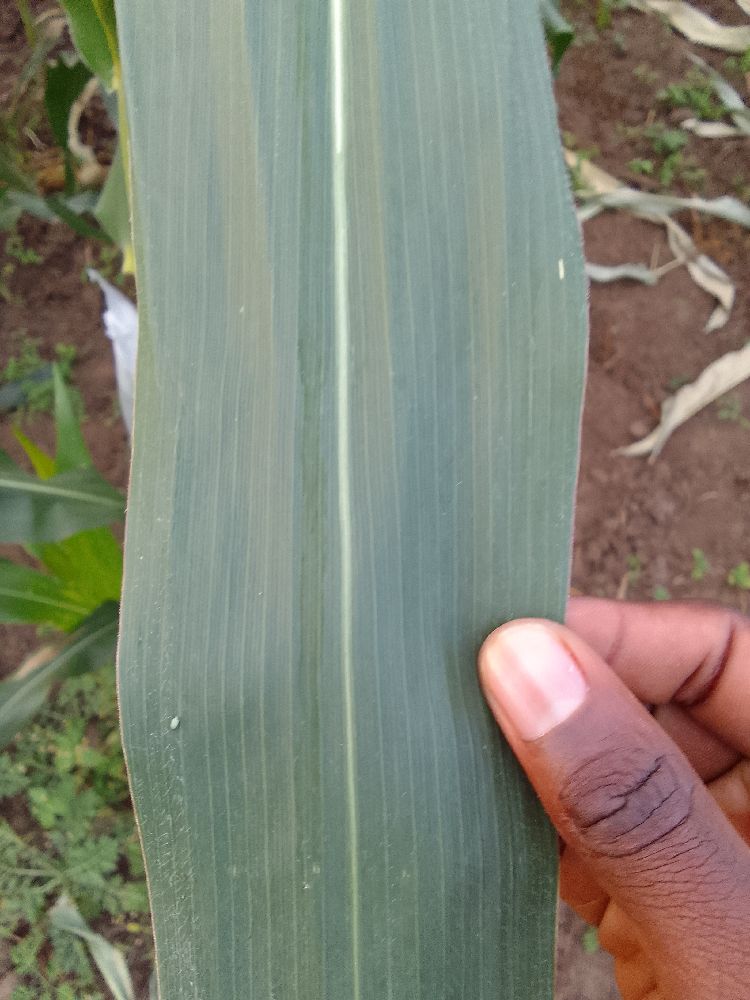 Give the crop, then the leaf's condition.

maize, healthy
